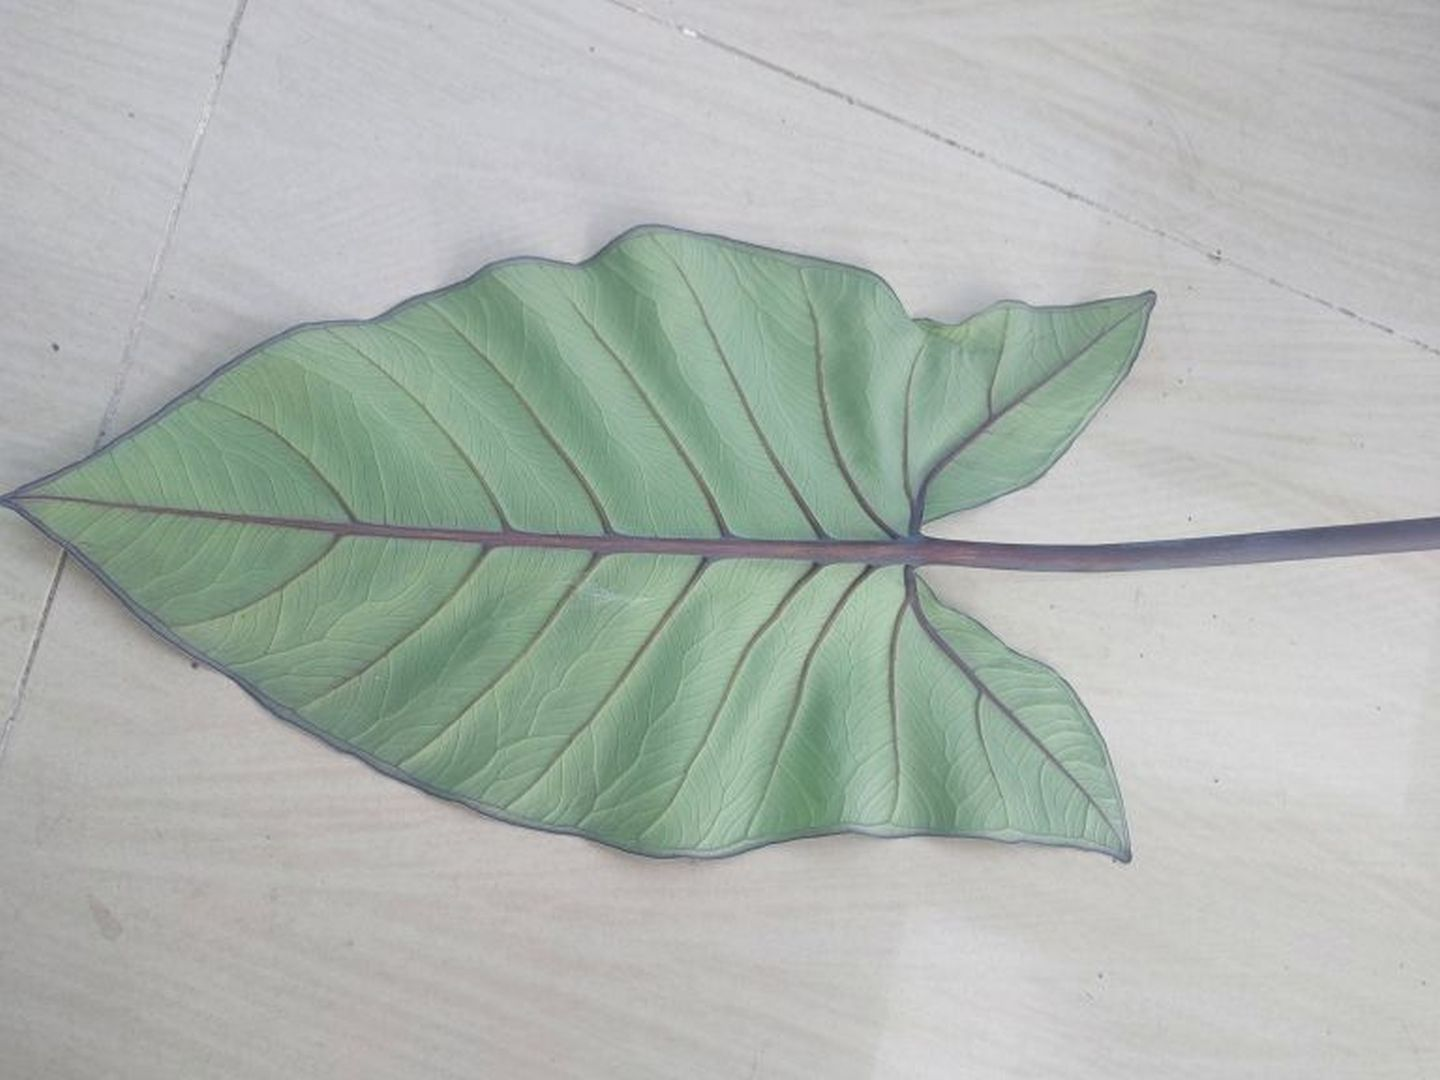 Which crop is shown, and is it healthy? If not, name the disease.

taro, healthy
